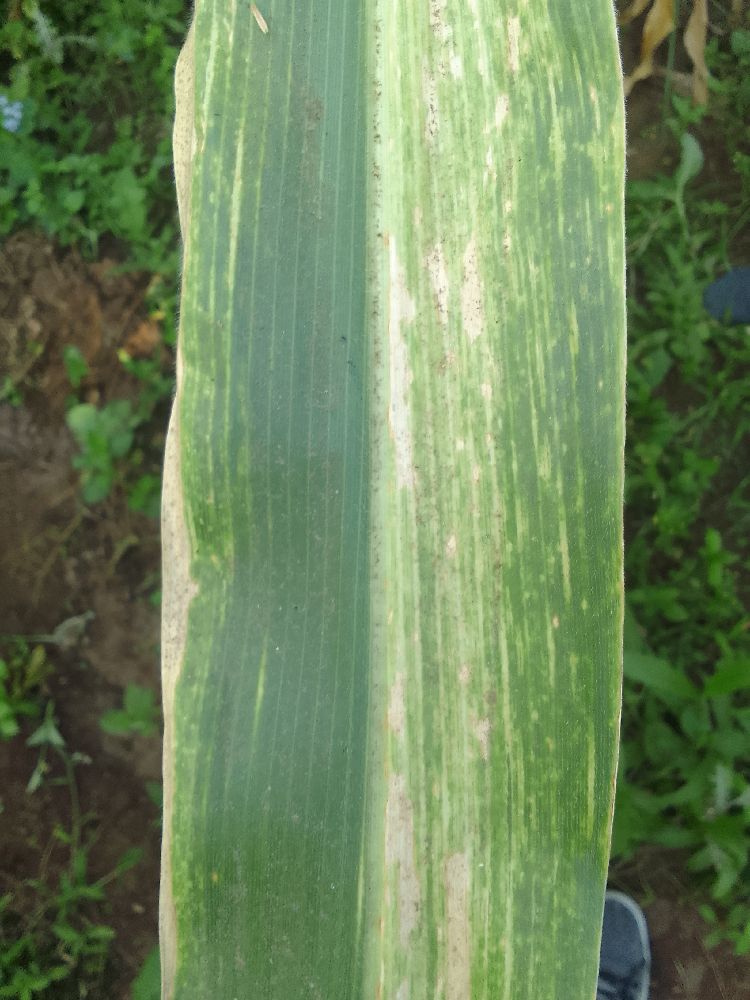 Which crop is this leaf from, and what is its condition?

maize, maize lethal necrosis
